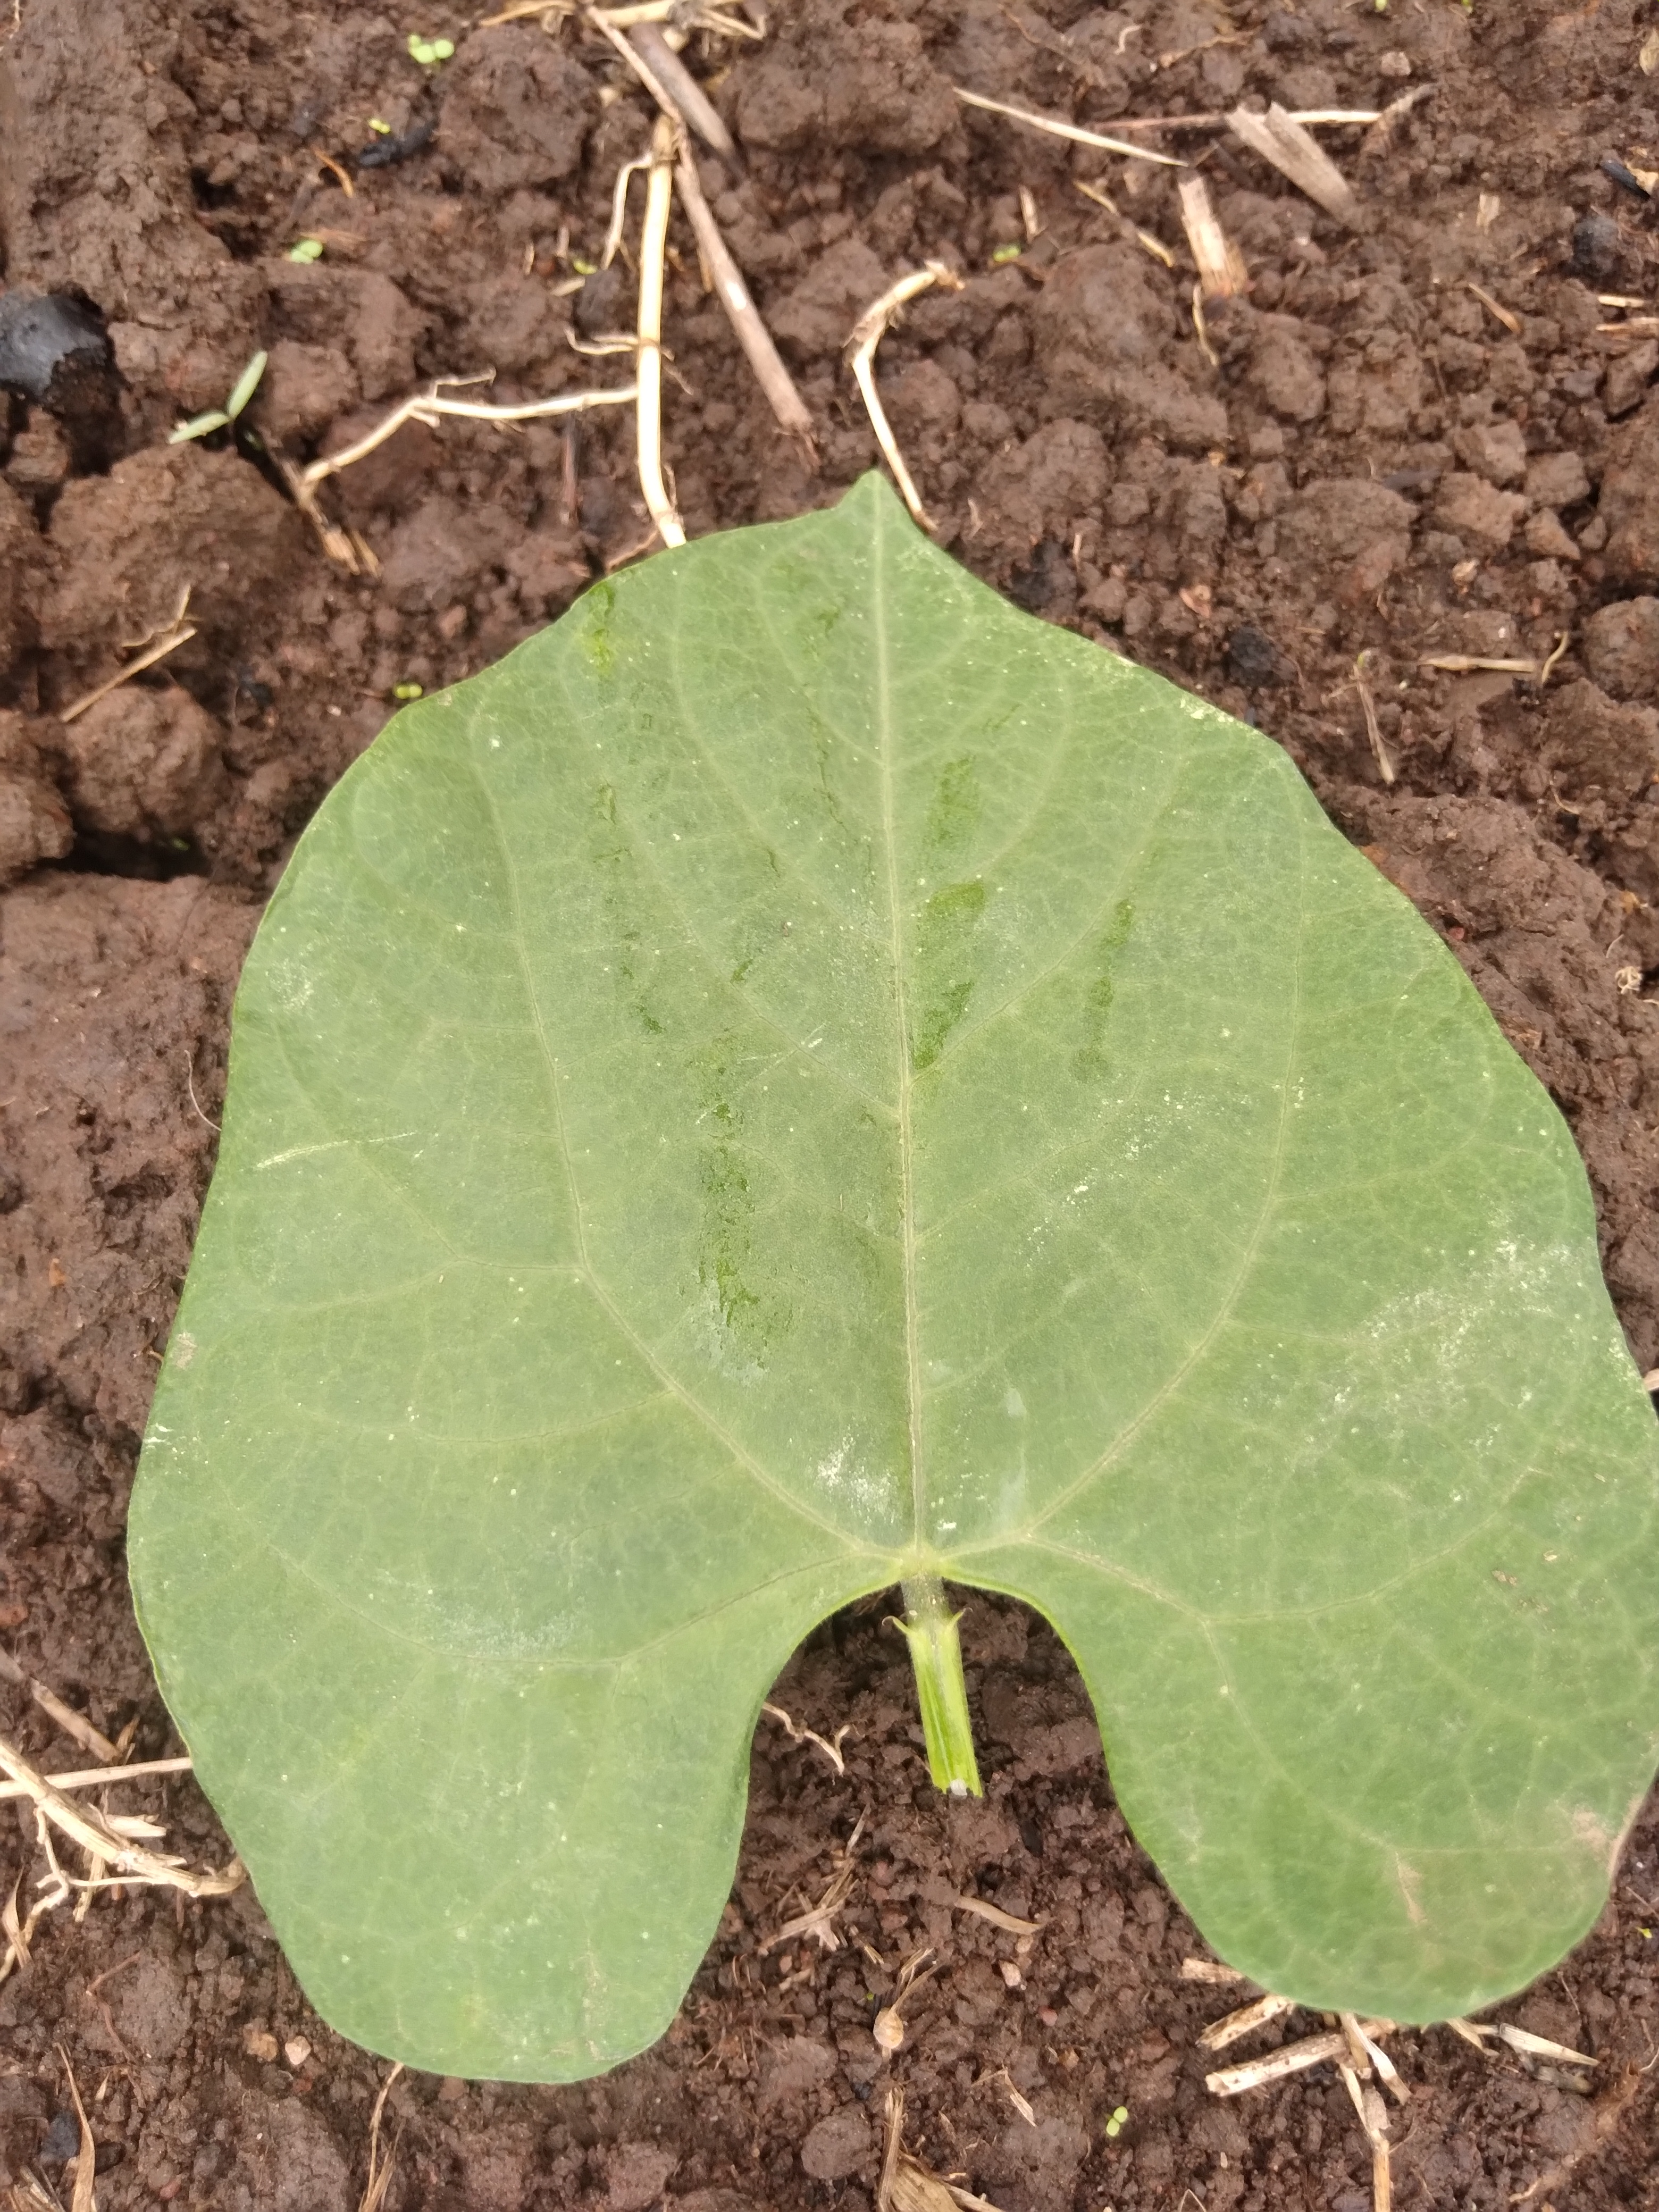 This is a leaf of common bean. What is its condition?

healthy
